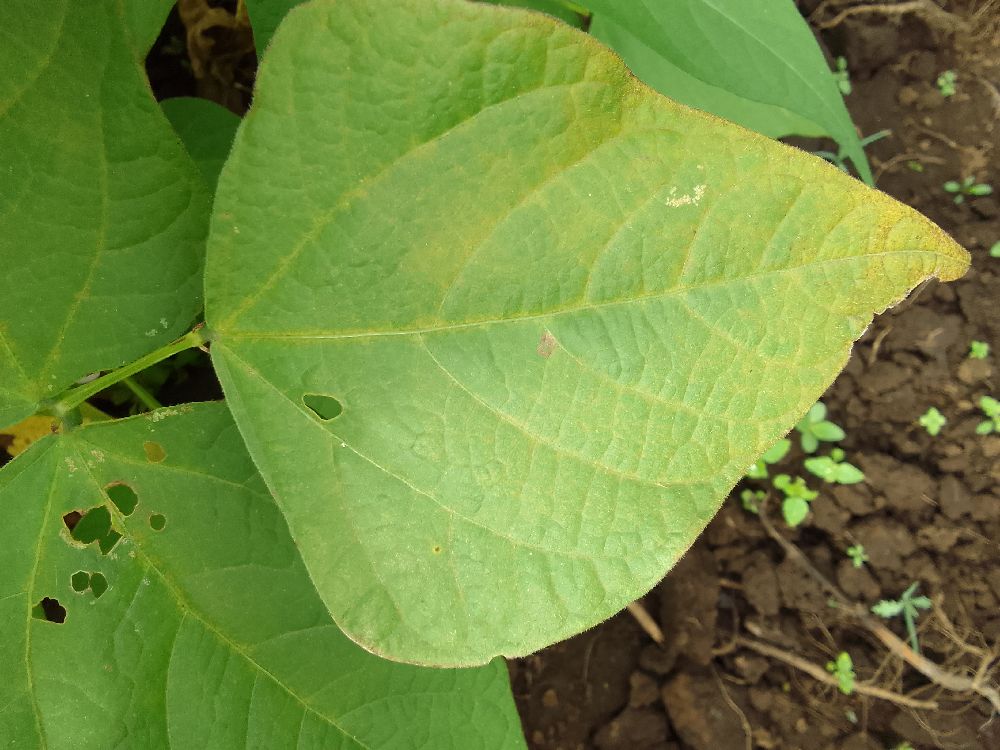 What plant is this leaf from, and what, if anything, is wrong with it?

common bean, healthy
